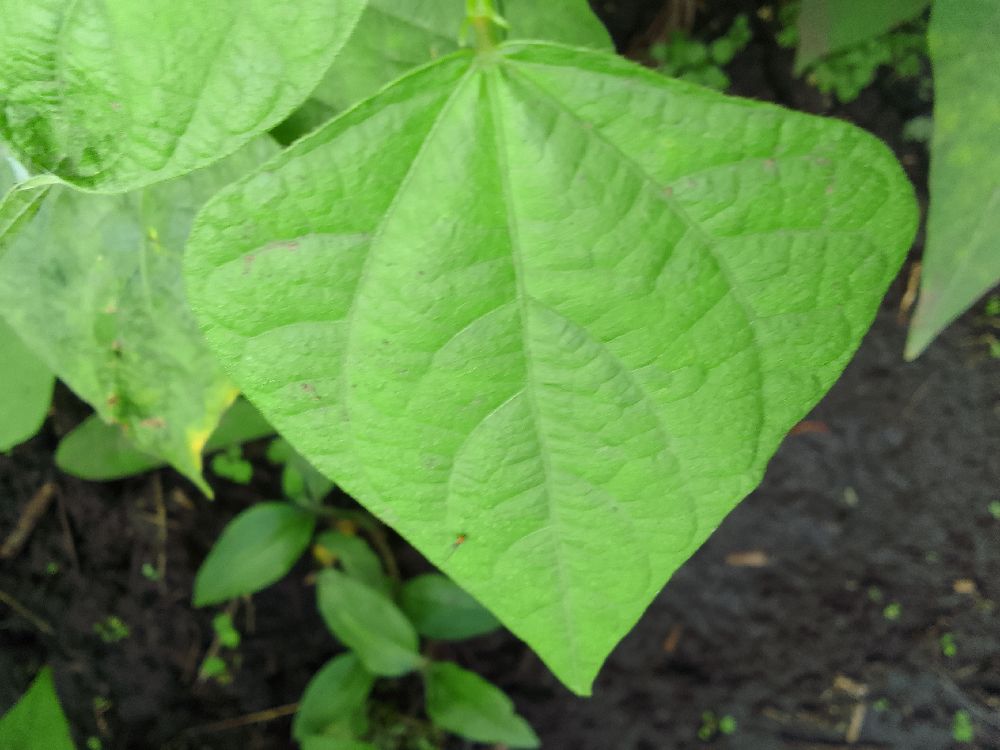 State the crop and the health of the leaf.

common bean, healthy
